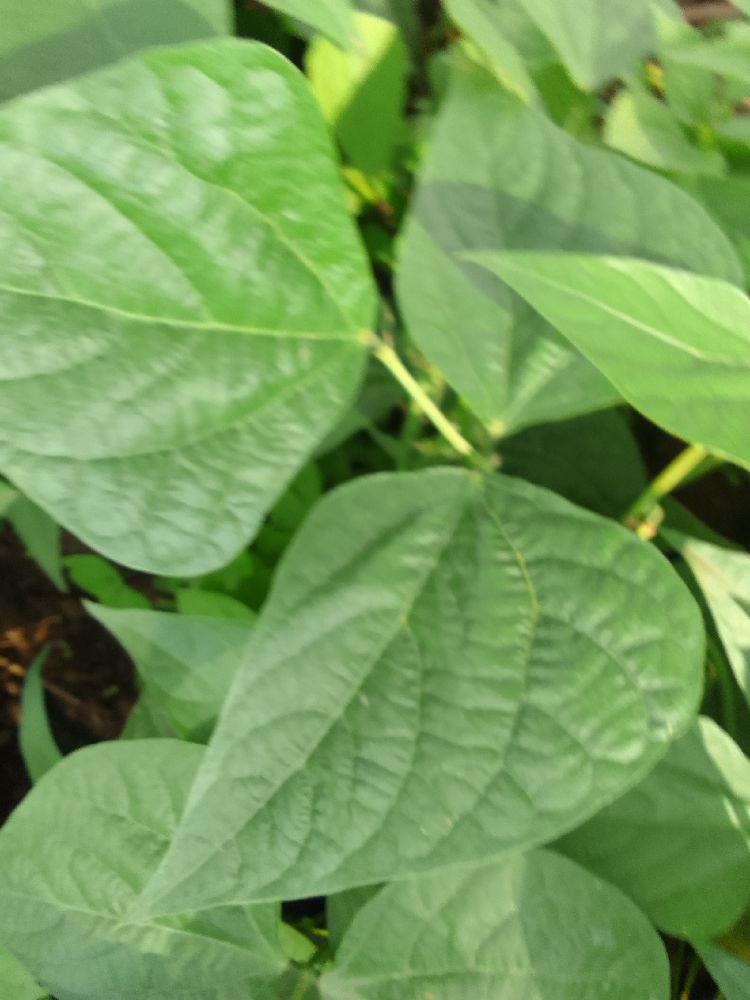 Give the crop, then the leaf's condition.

common bean, healthy
